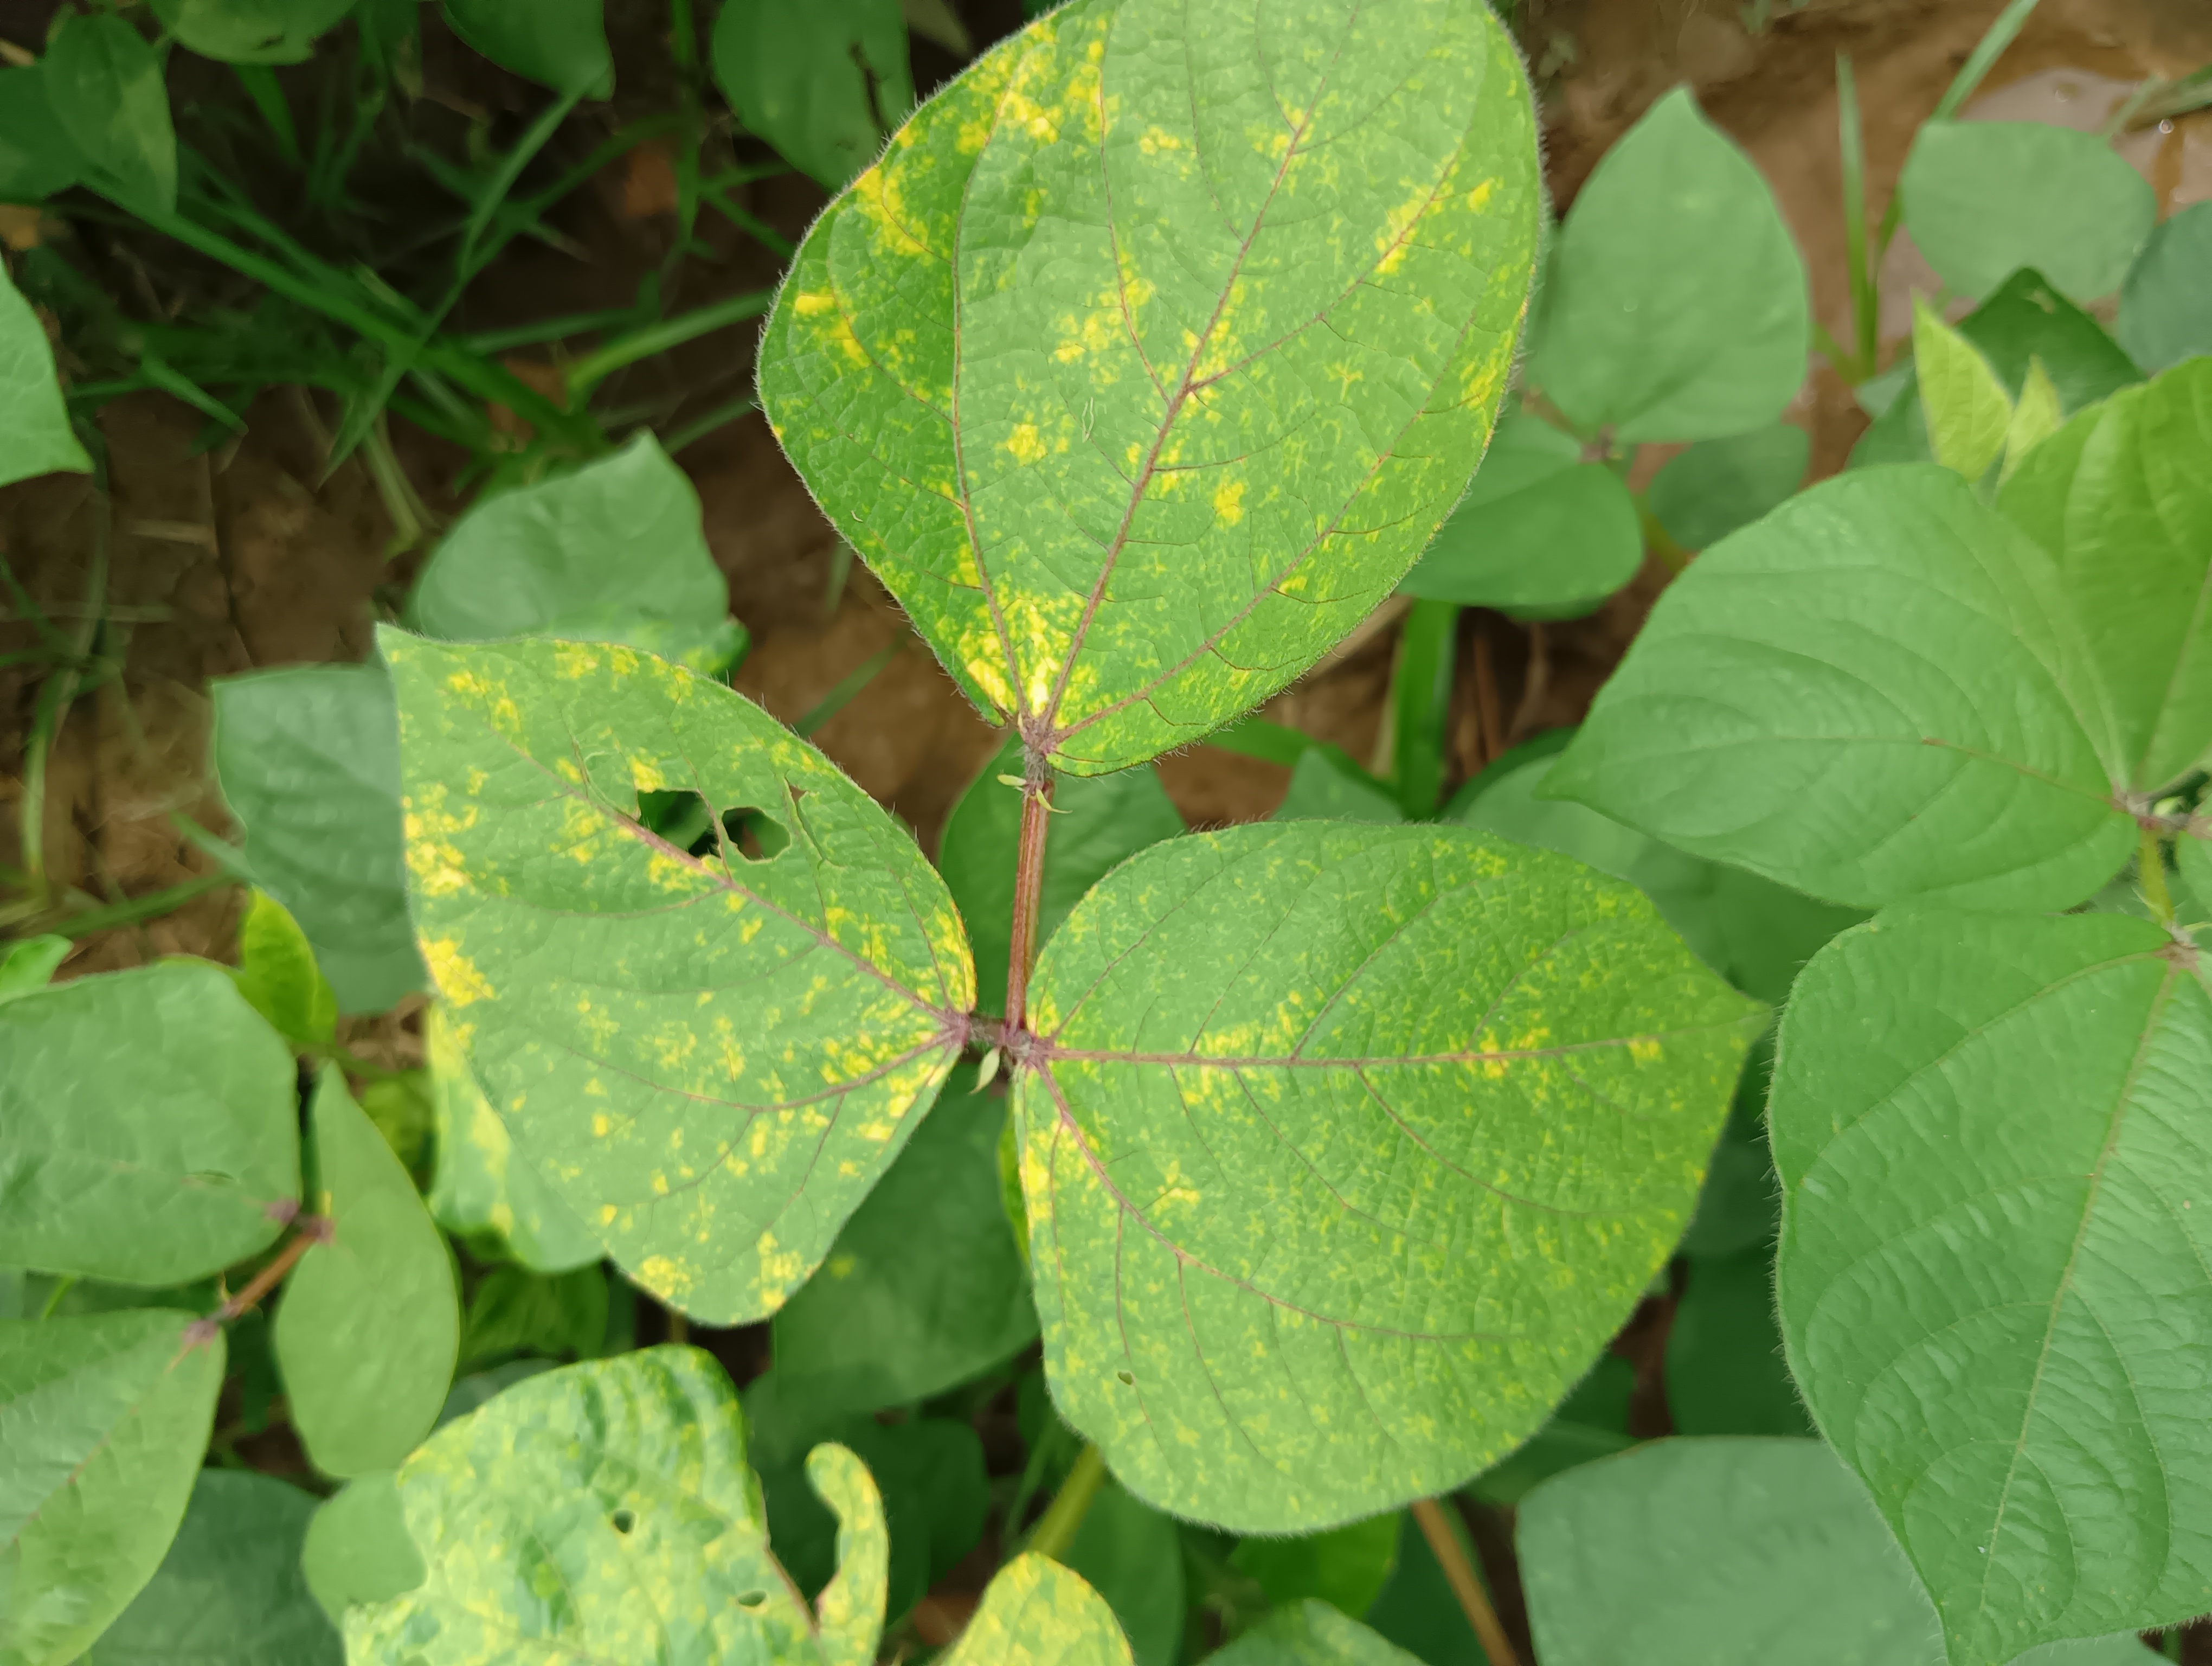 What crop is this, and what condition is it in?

mungbean, yellow mosaic
